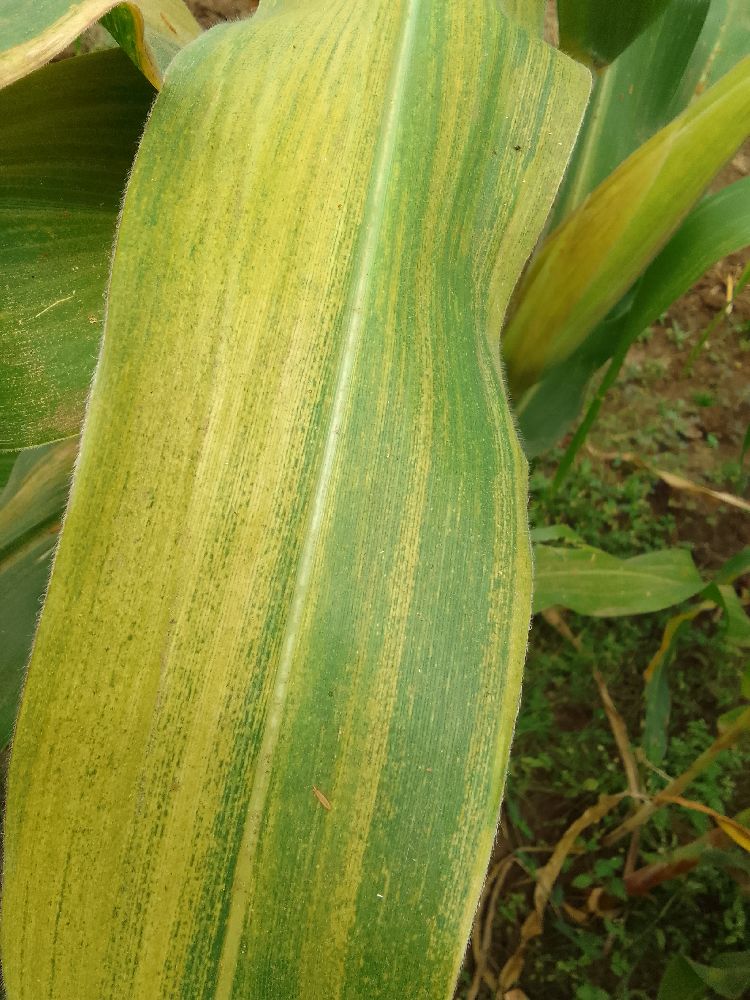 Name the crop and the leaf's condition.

maize, maize lethal necrosis
